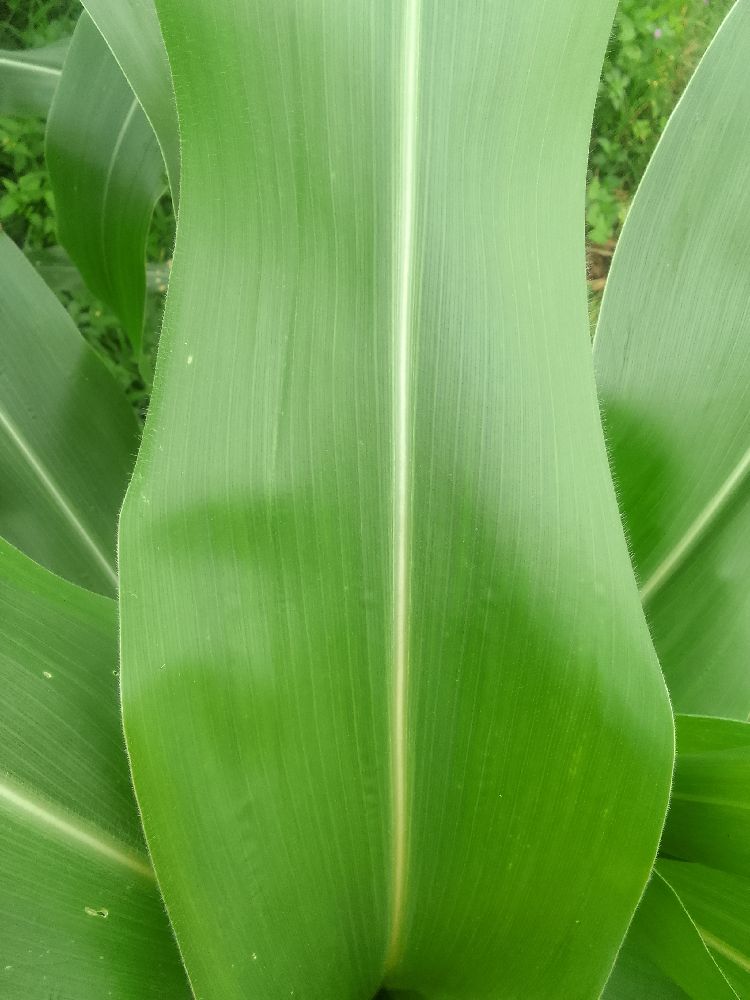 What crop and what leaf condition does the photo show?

maize, healthy
